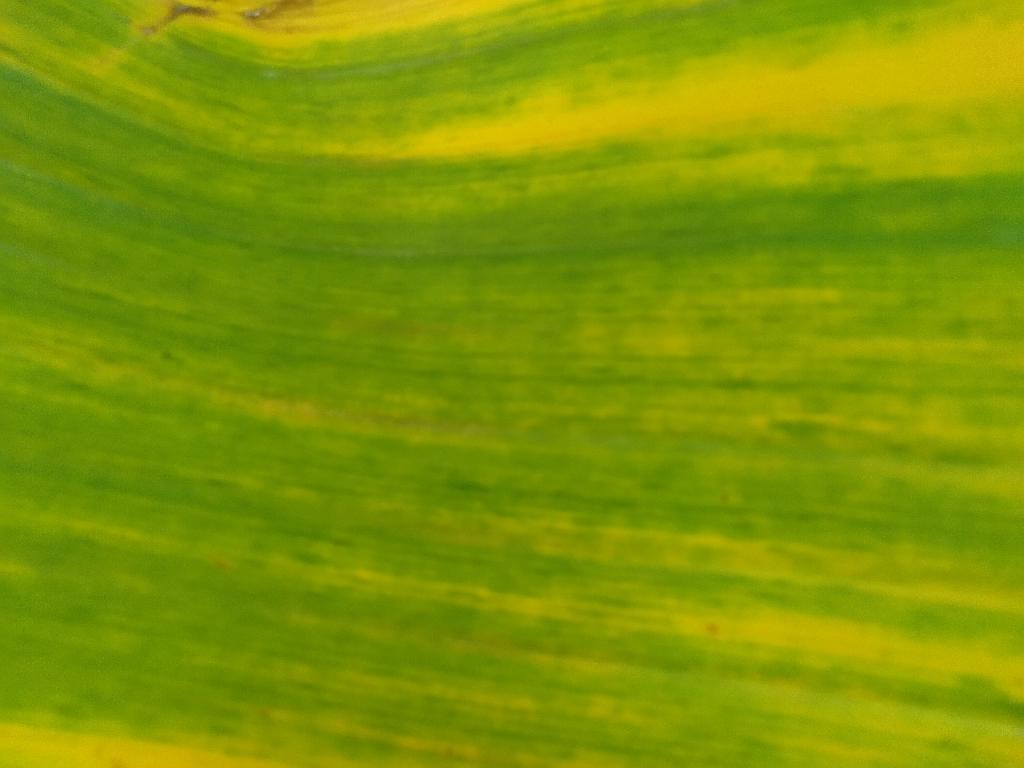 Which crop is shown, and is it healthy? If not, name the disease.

banana, fusarium wilt race 1
